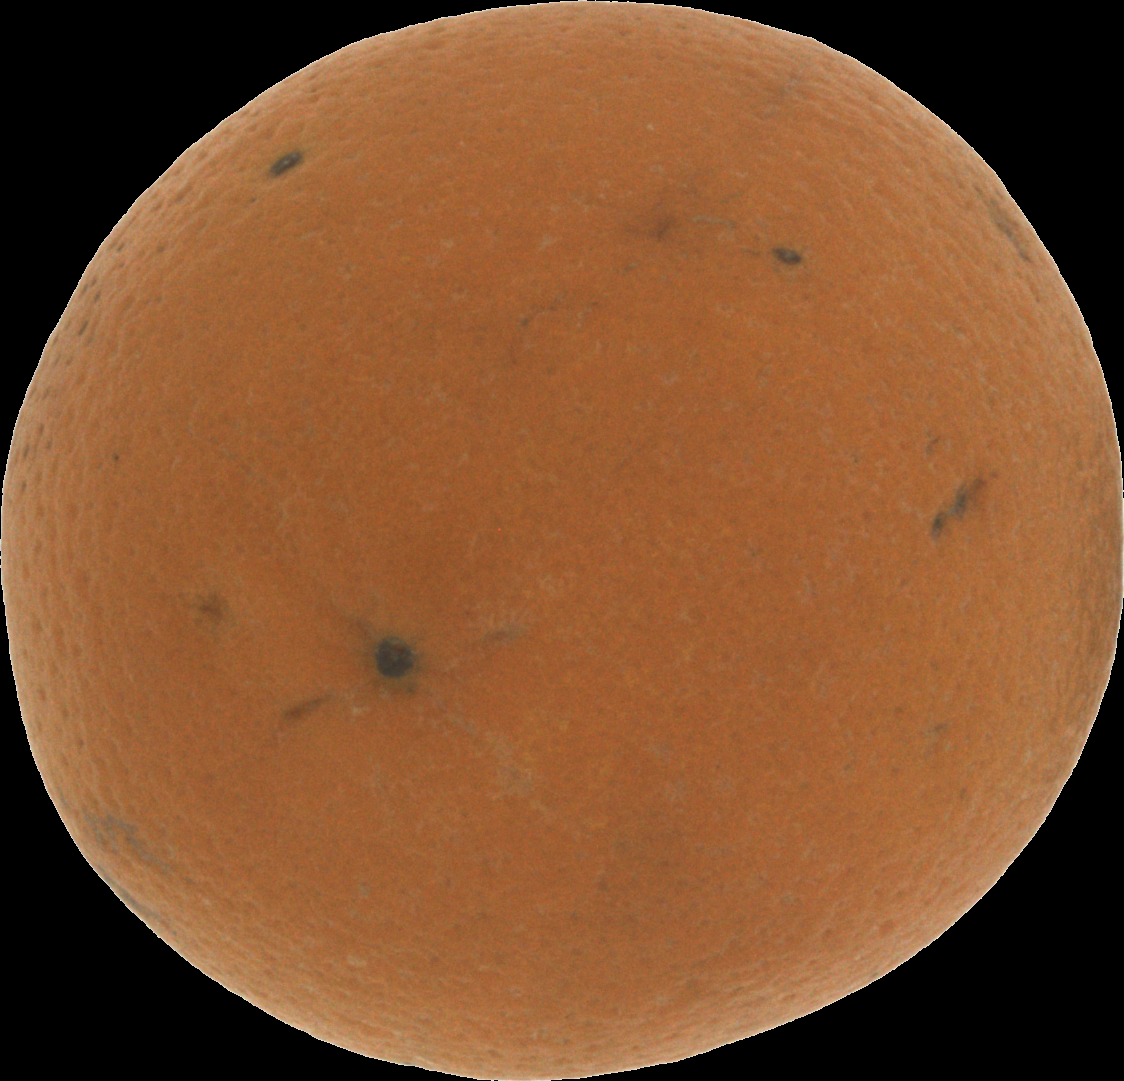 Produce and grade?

orange, bad
